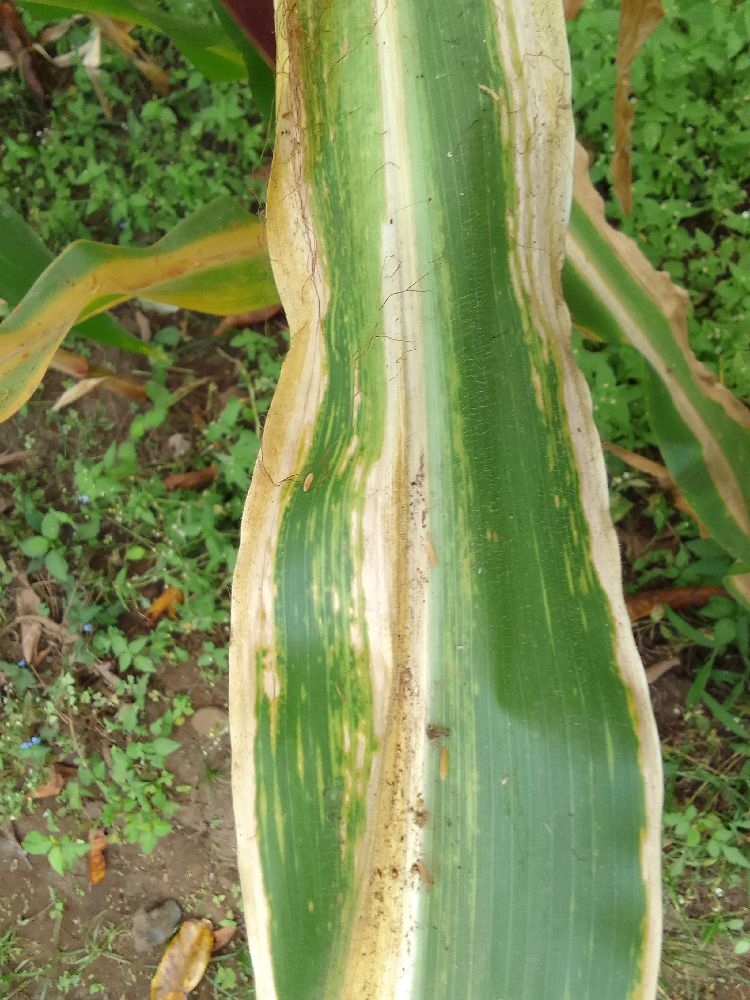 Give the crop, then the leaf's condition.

maize, maize lethal necrosis
